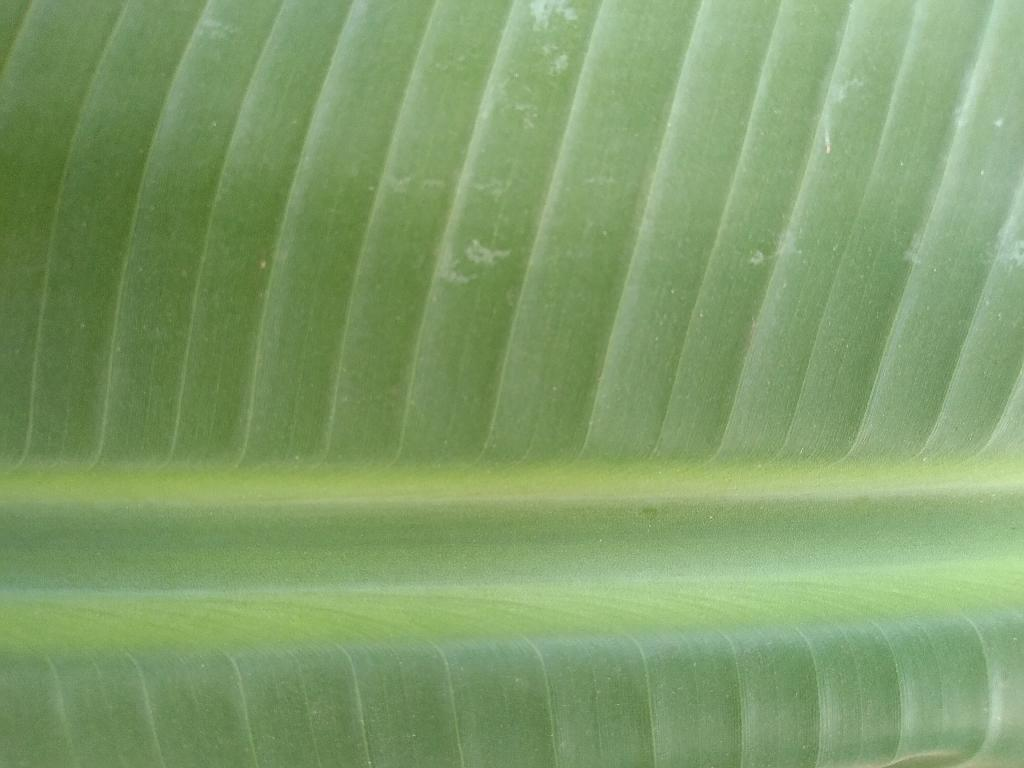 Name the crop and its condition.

banana, healthy
